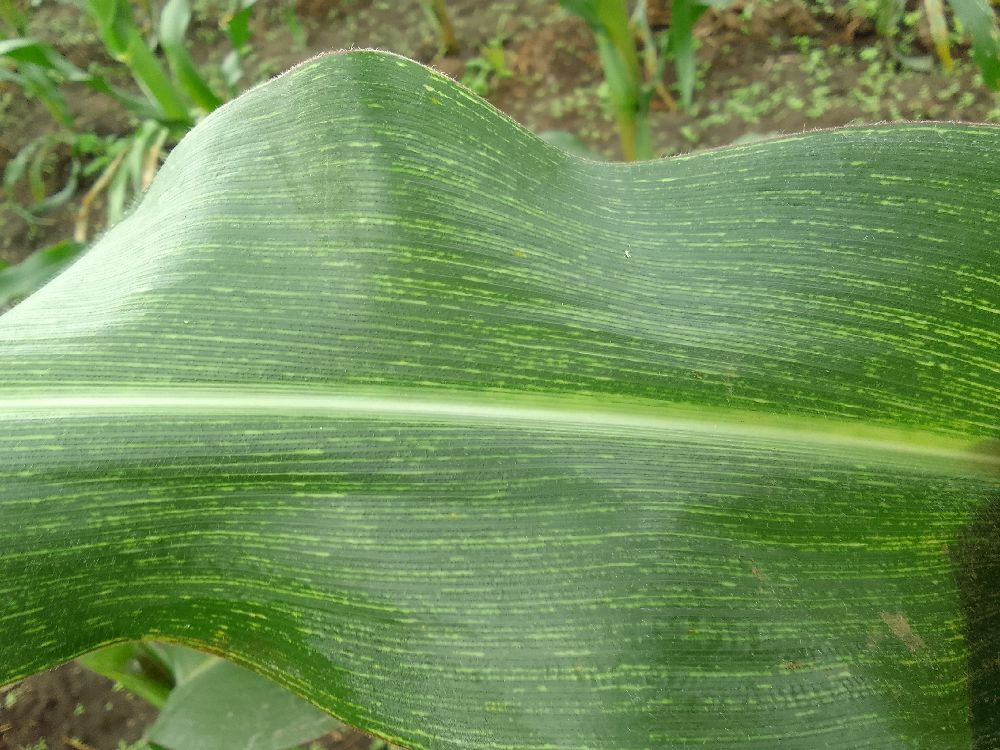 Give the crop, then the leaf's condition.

maize, maize streak virus
